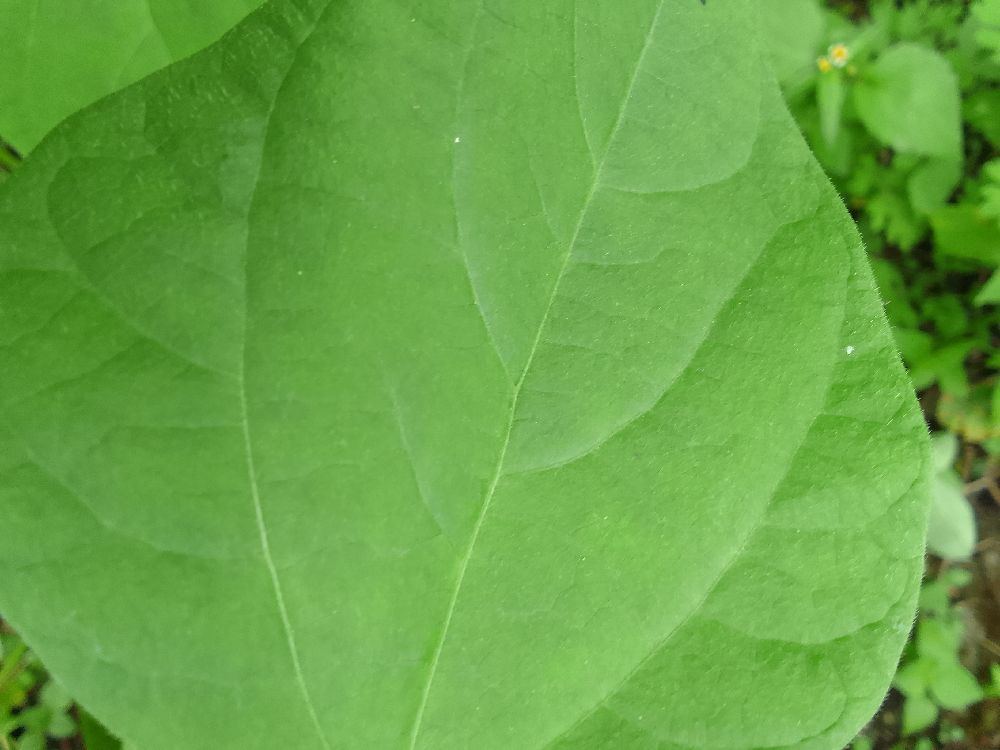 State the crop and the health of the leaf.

common bean, healthy
